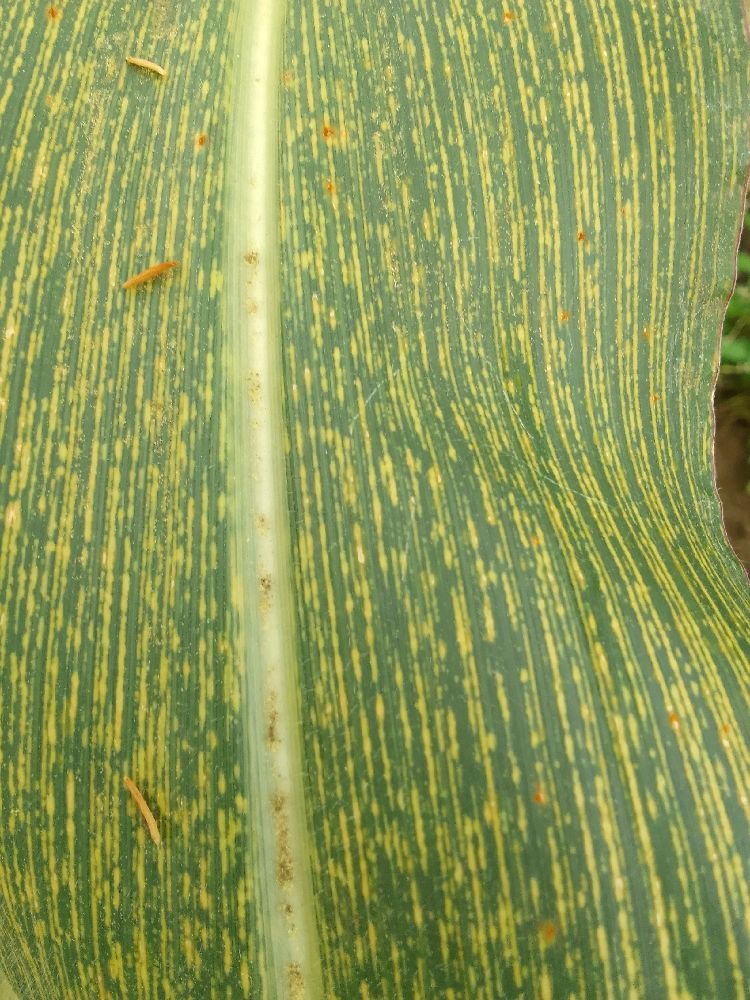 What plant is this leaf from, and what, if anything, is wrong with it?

maize, maize streak virus
